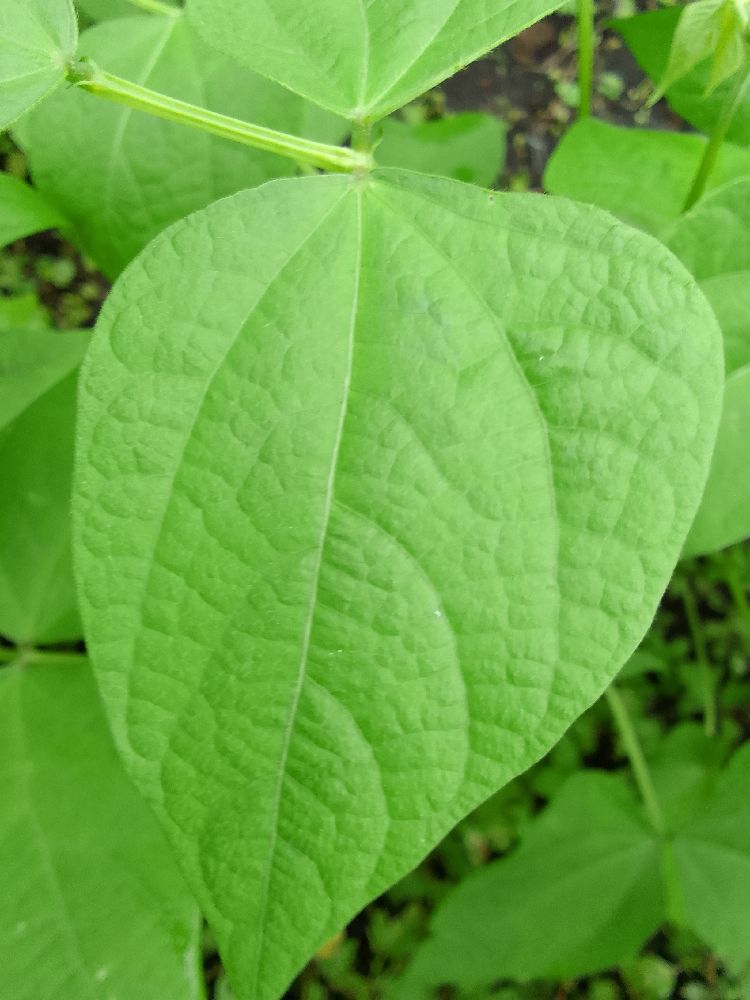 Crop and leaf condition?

common bean, healthy
